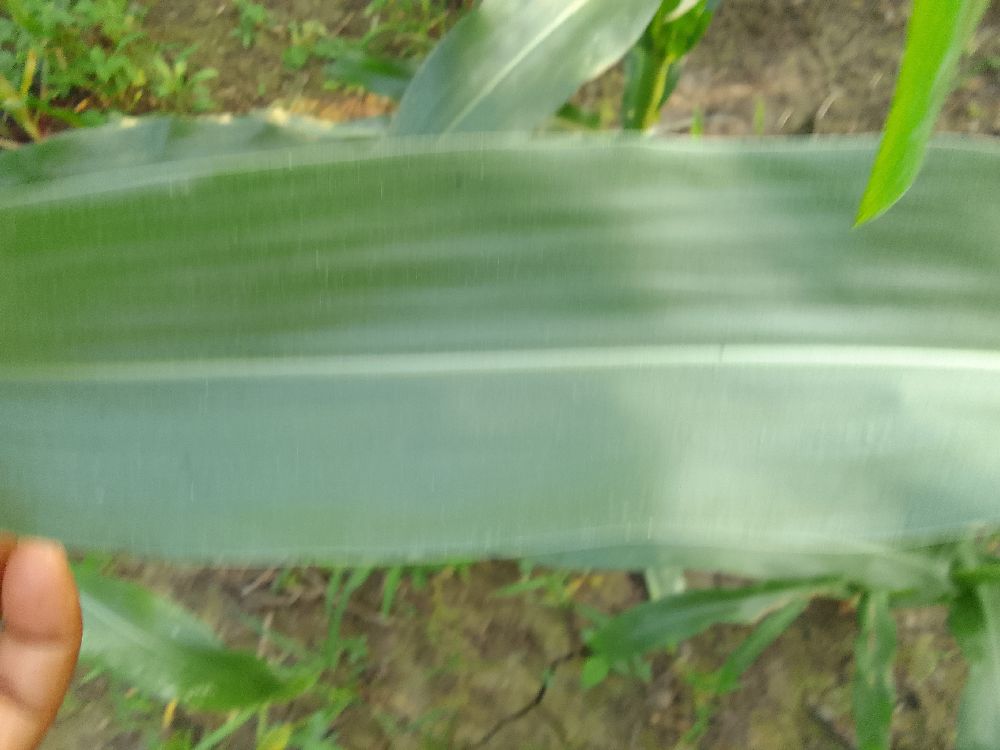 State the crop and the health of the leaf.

maize, healthy
